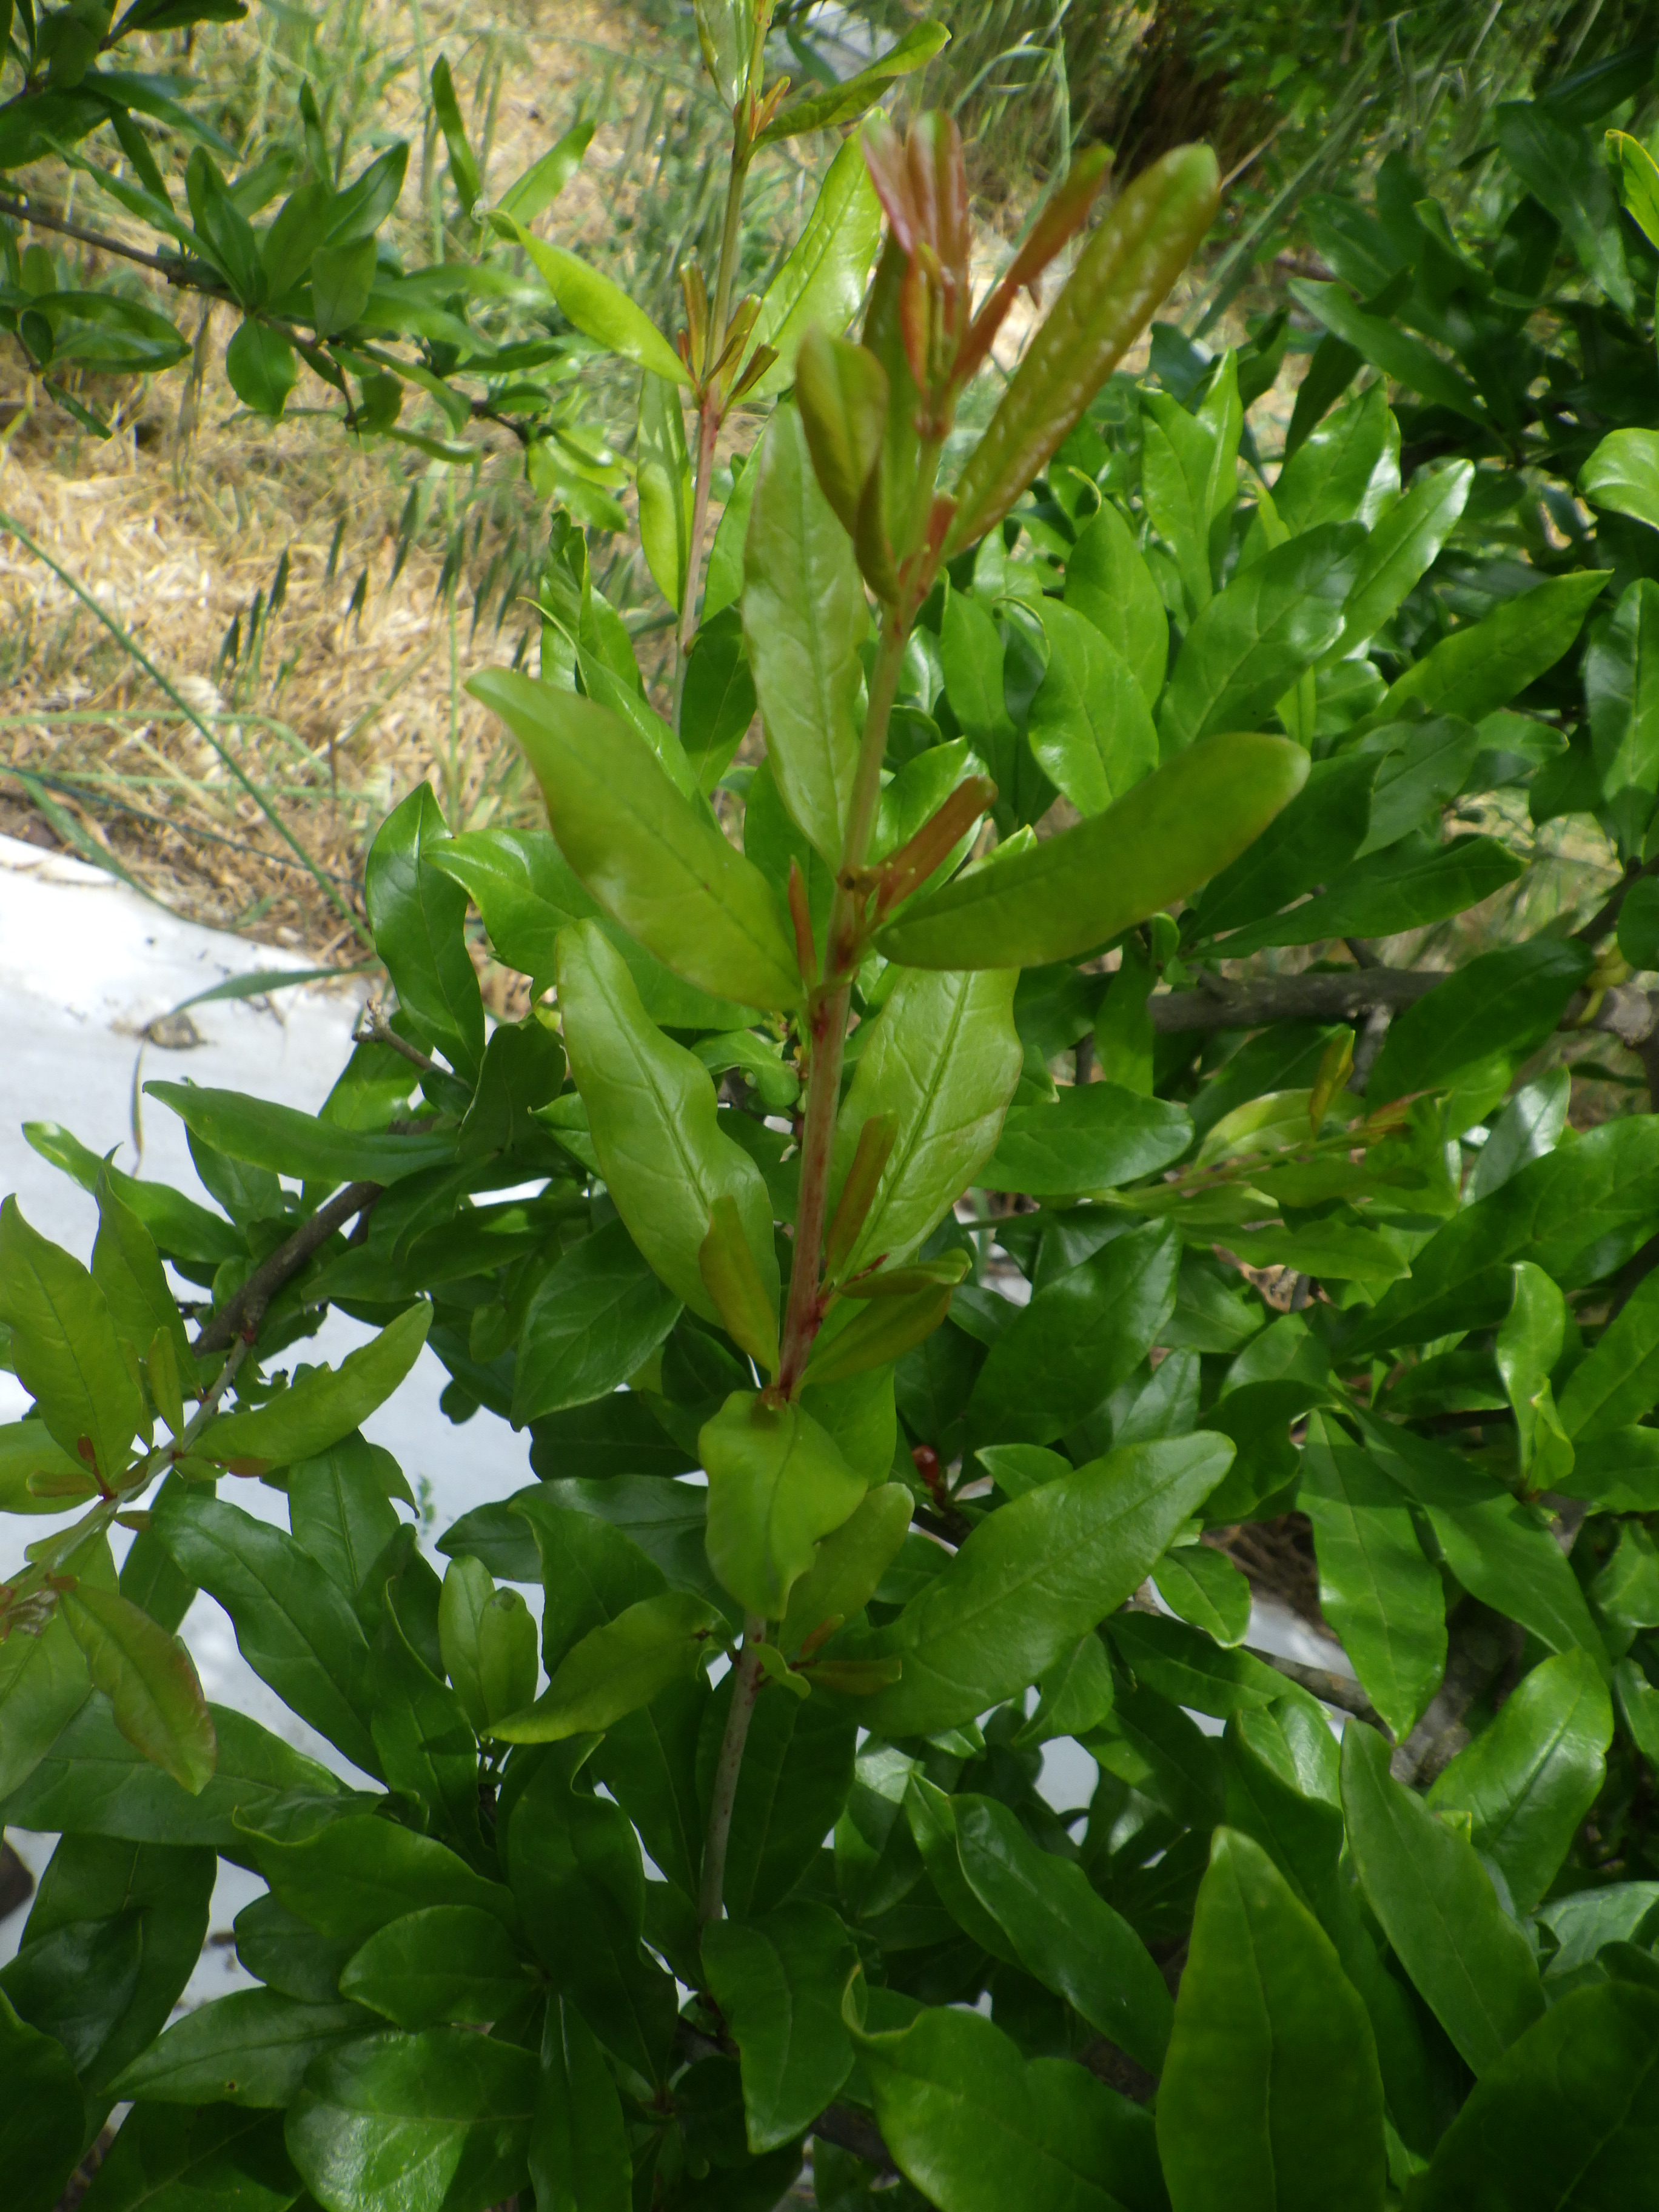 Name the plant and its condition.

pomegranate, aphids, coniella granati
